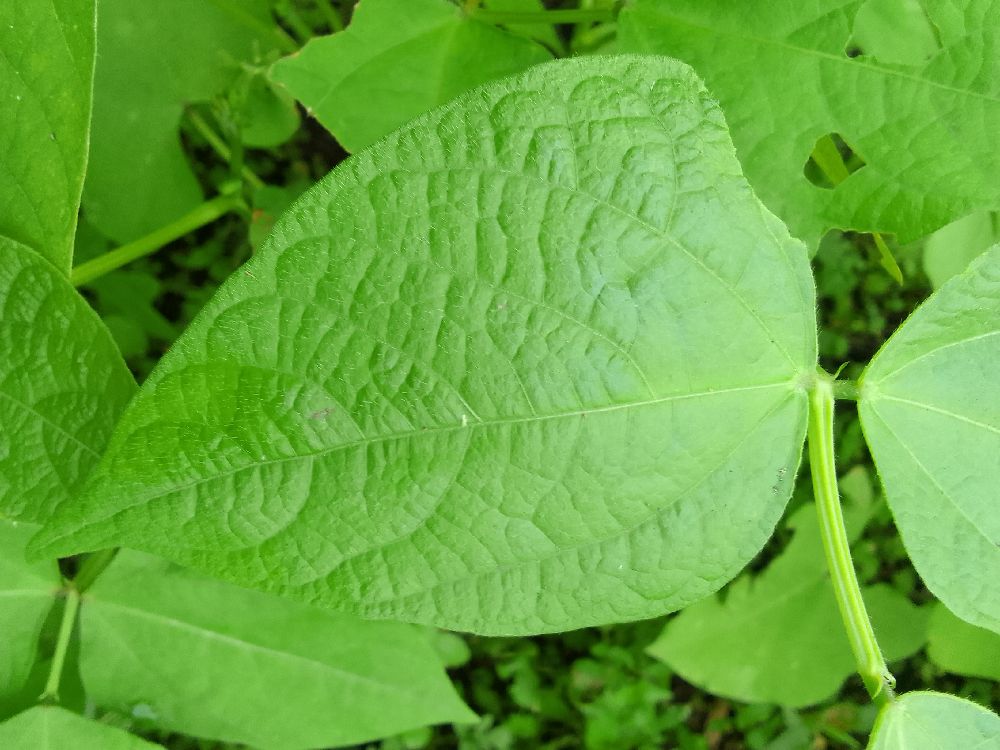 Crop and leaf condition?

common bean, healthy
